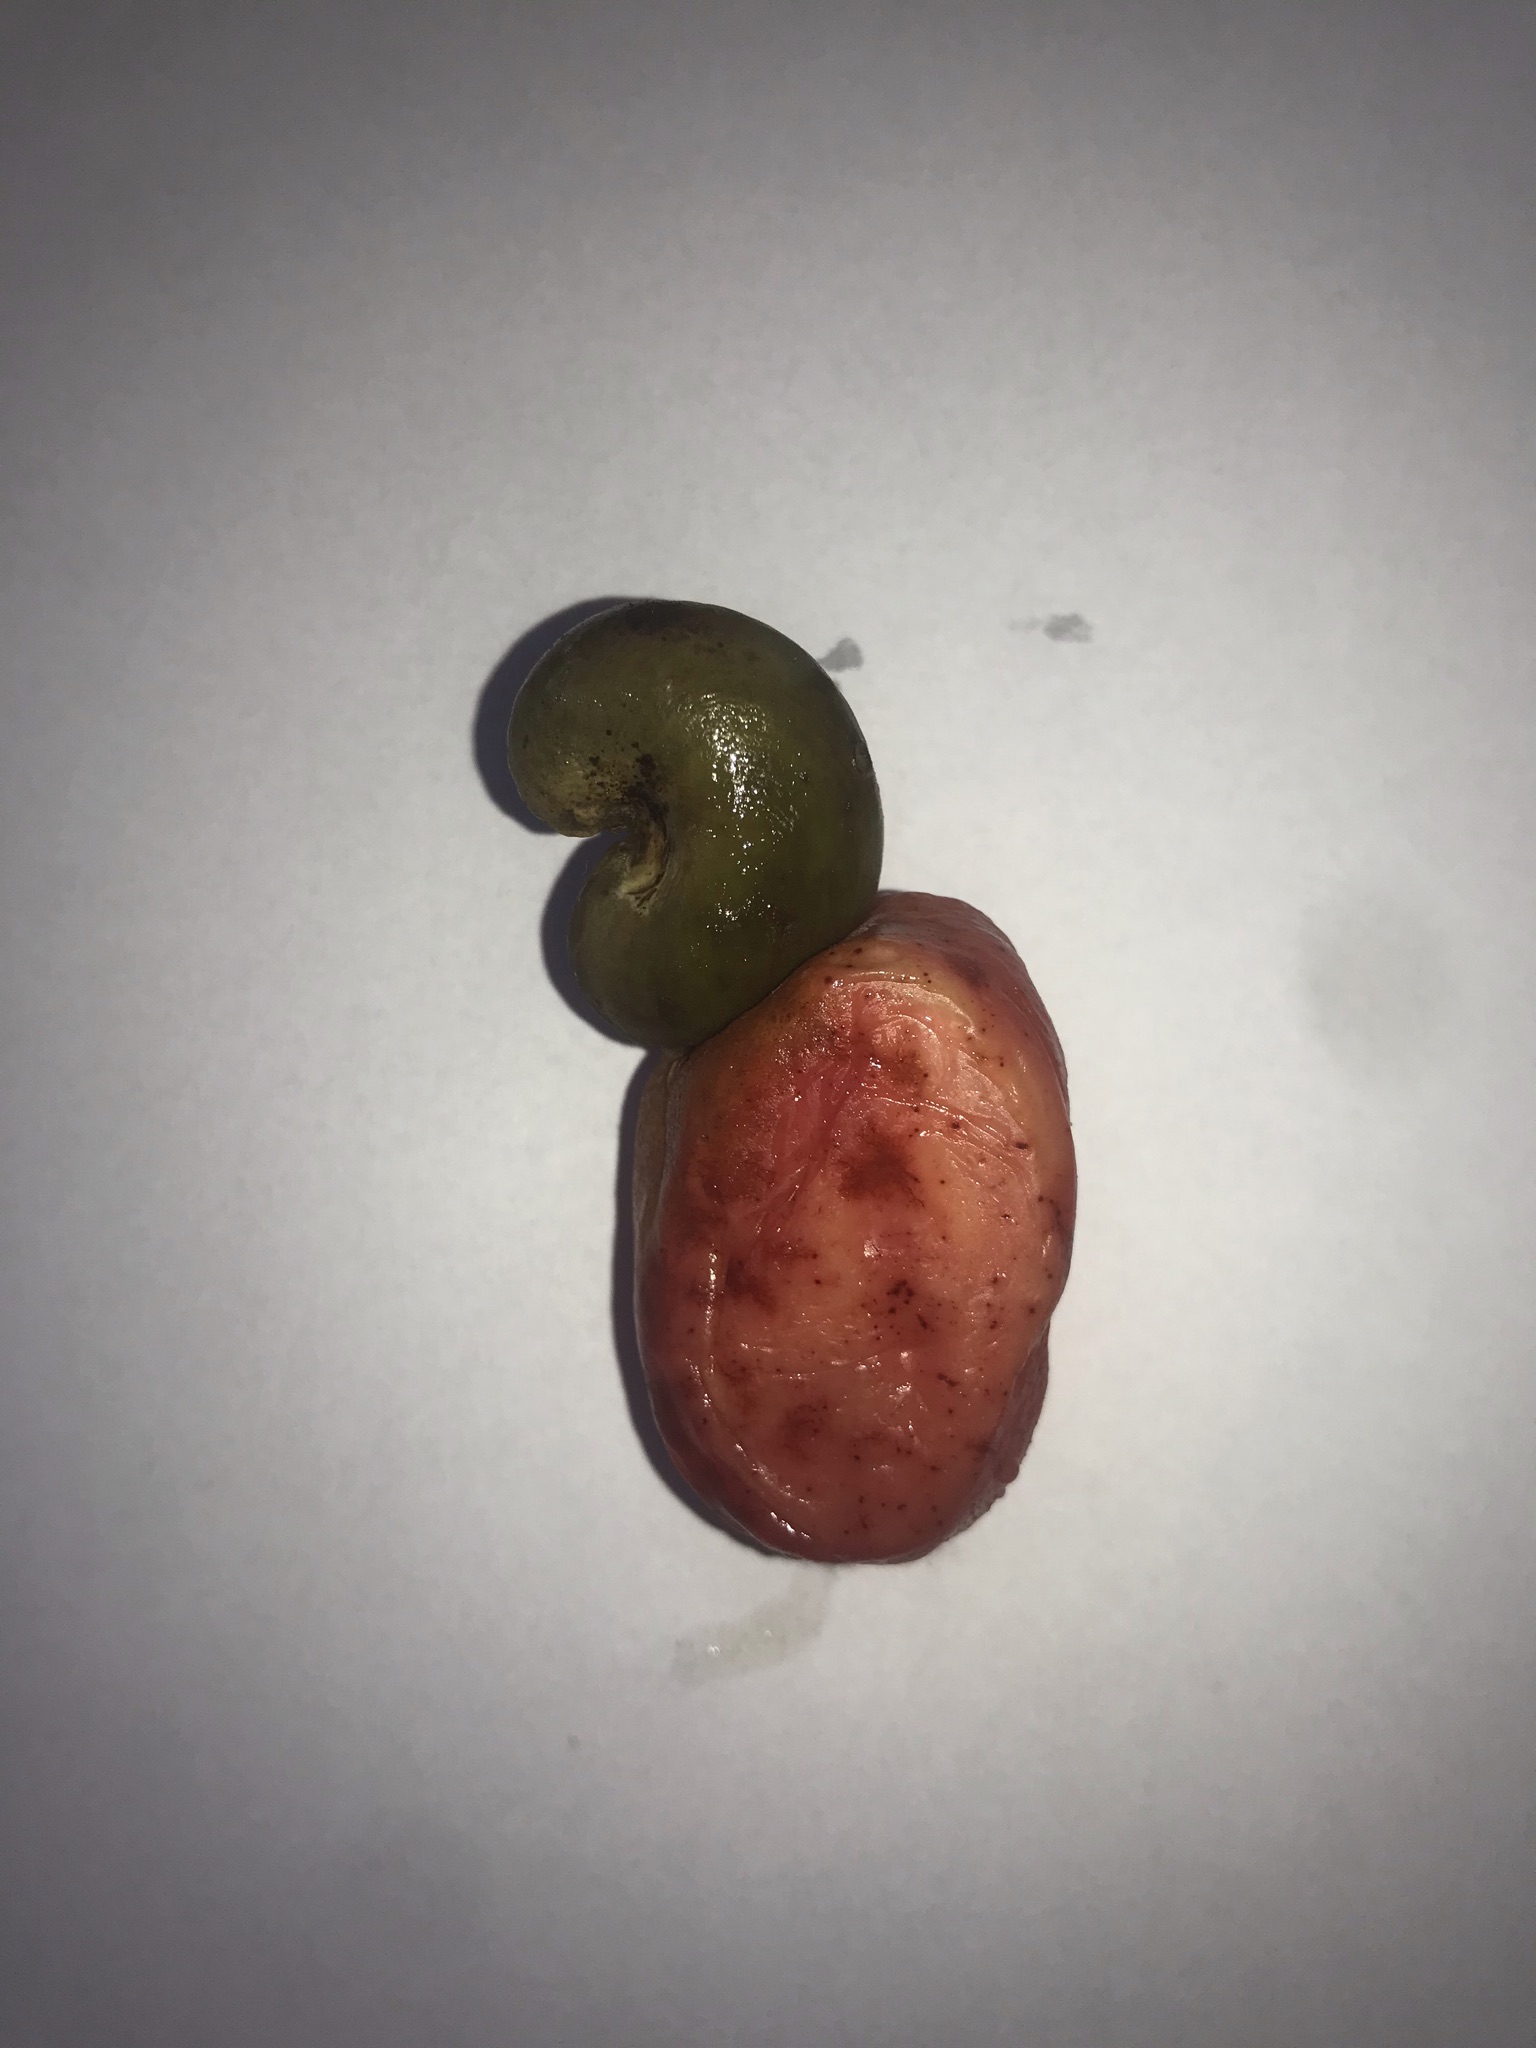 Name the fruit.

caju vermelho
